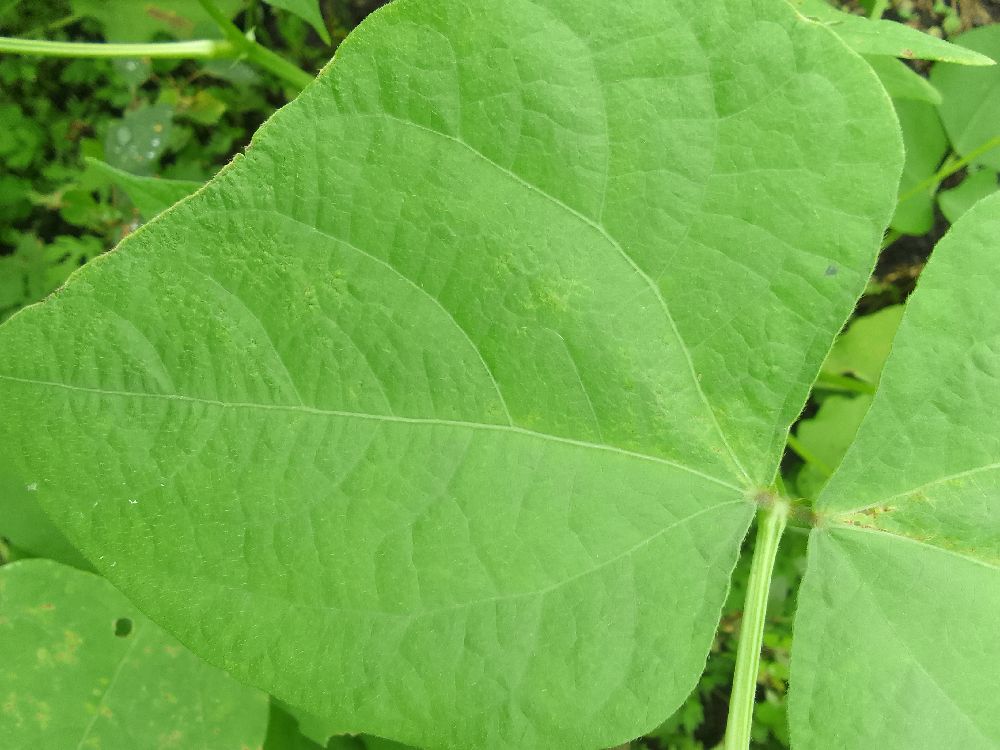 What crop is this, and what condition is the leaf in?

common bean, healthy
